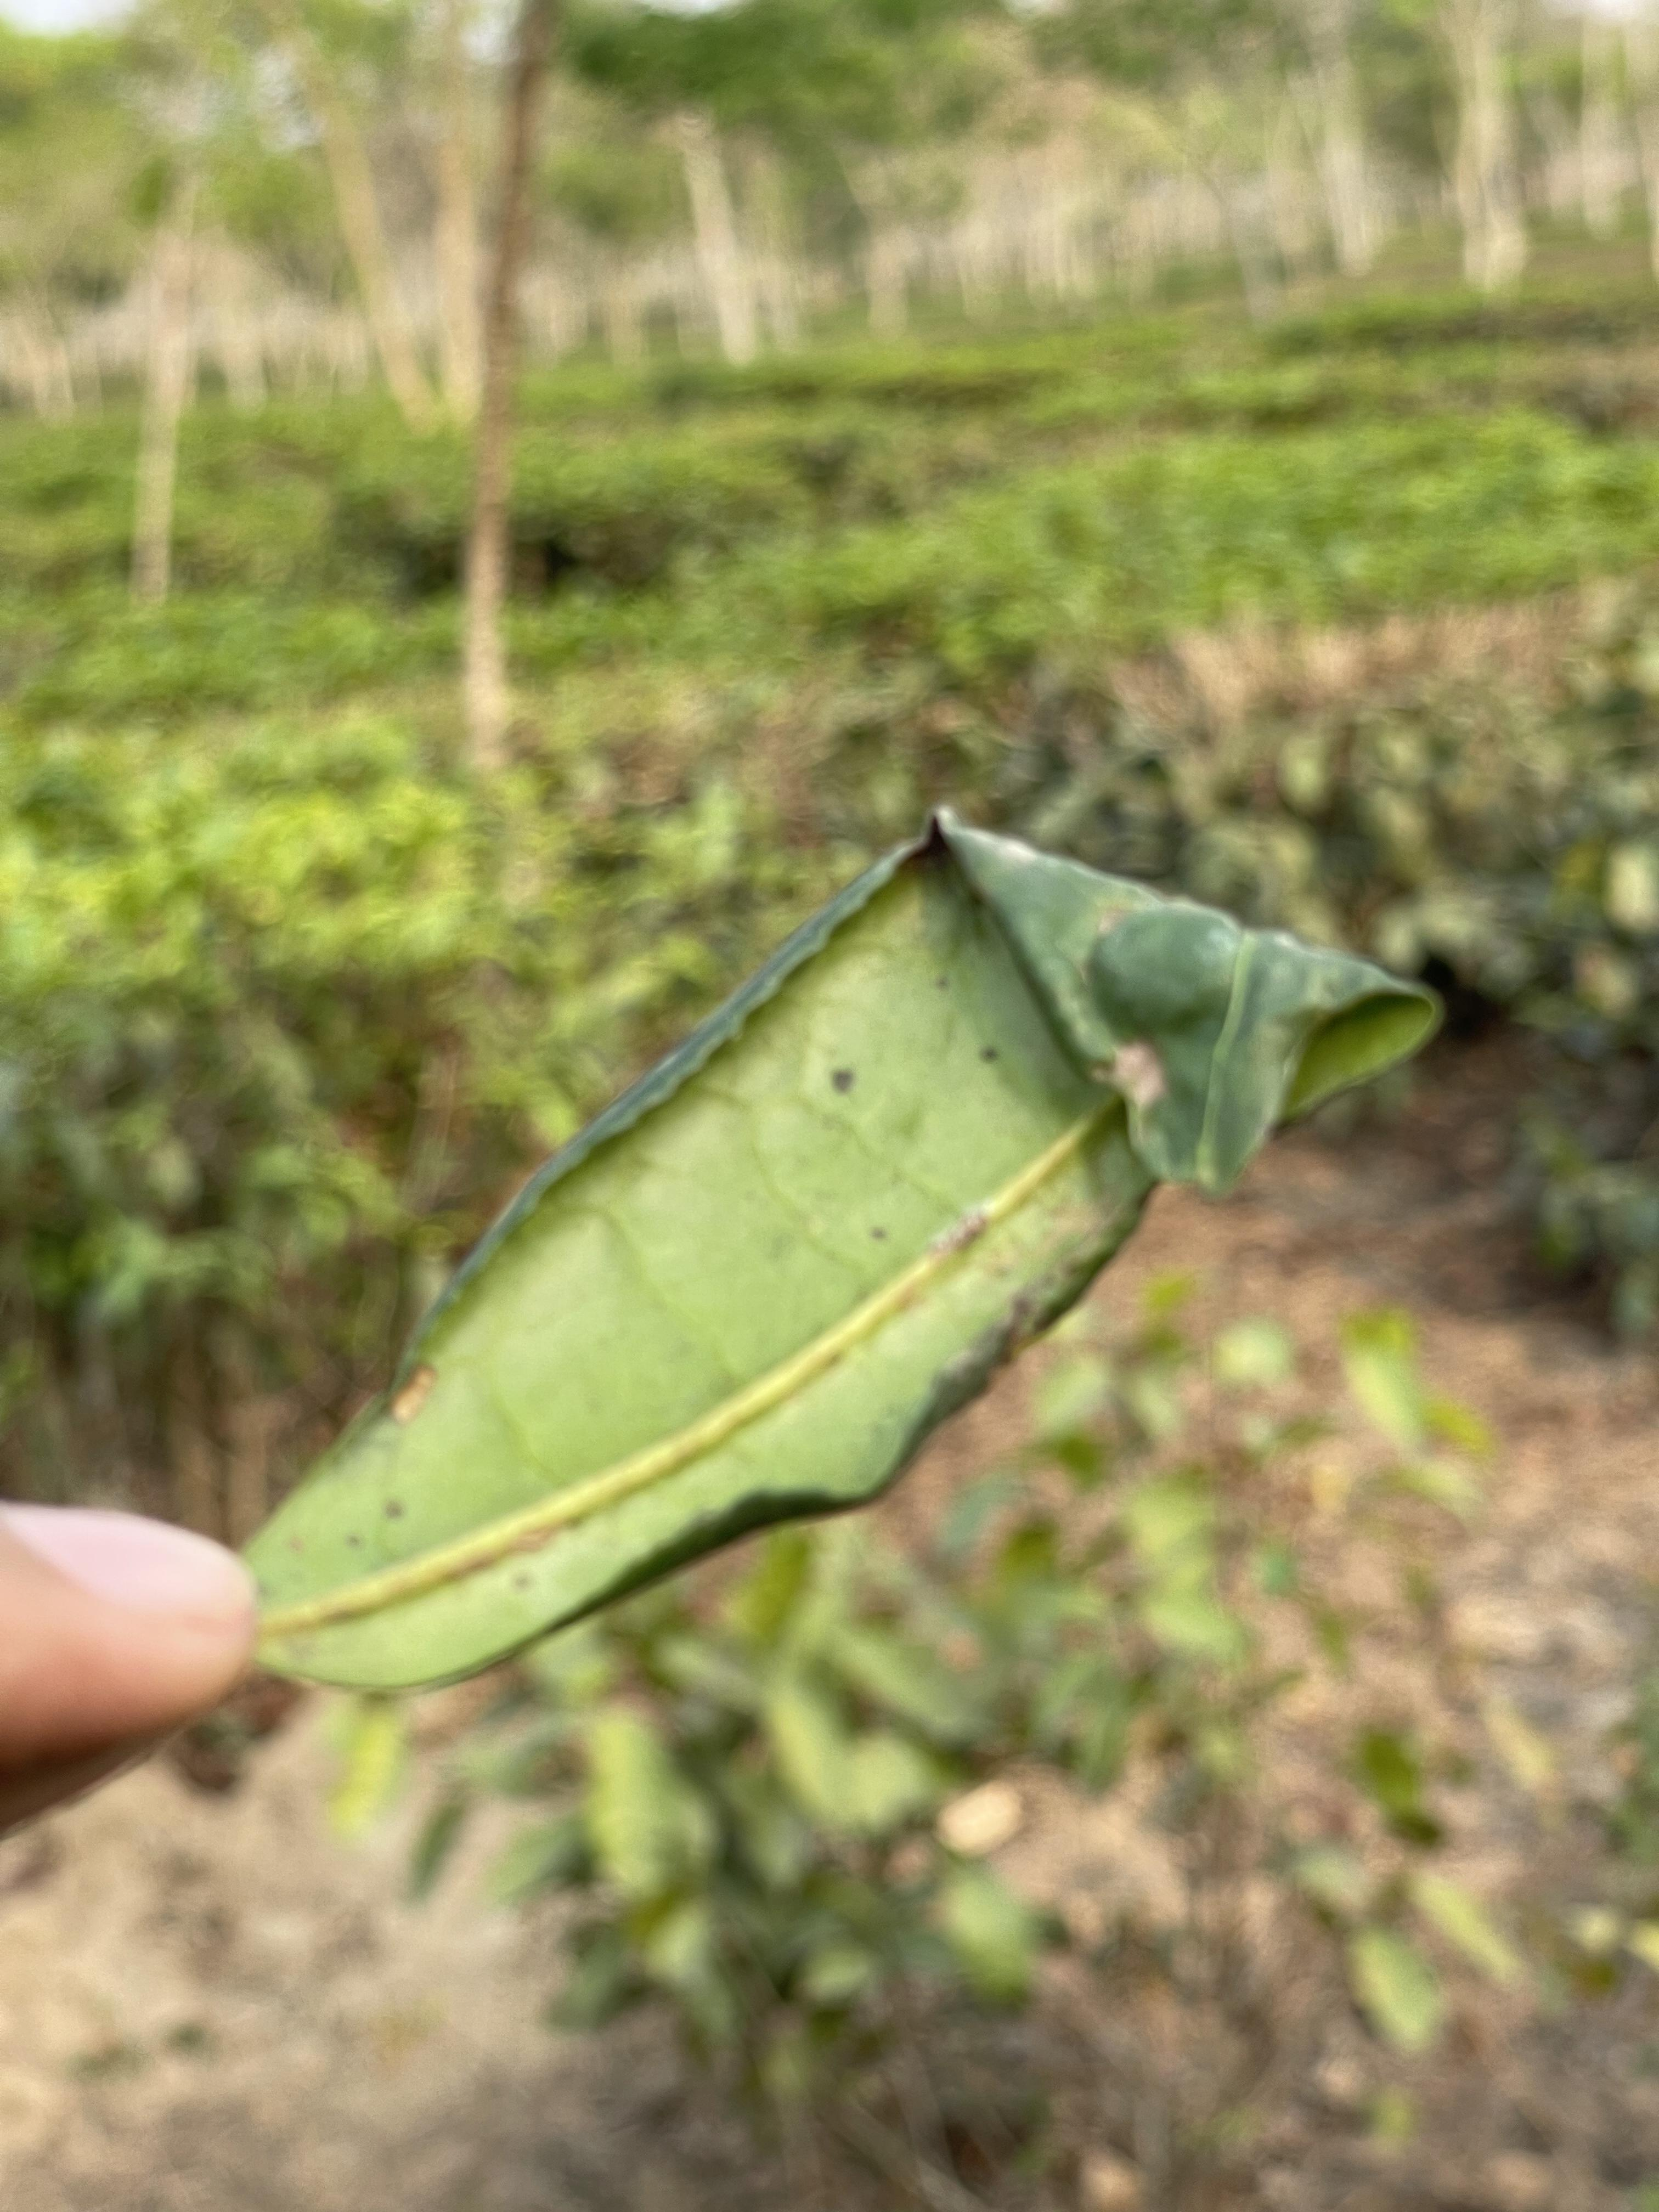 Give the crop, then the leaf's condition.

tea, helopeltis
